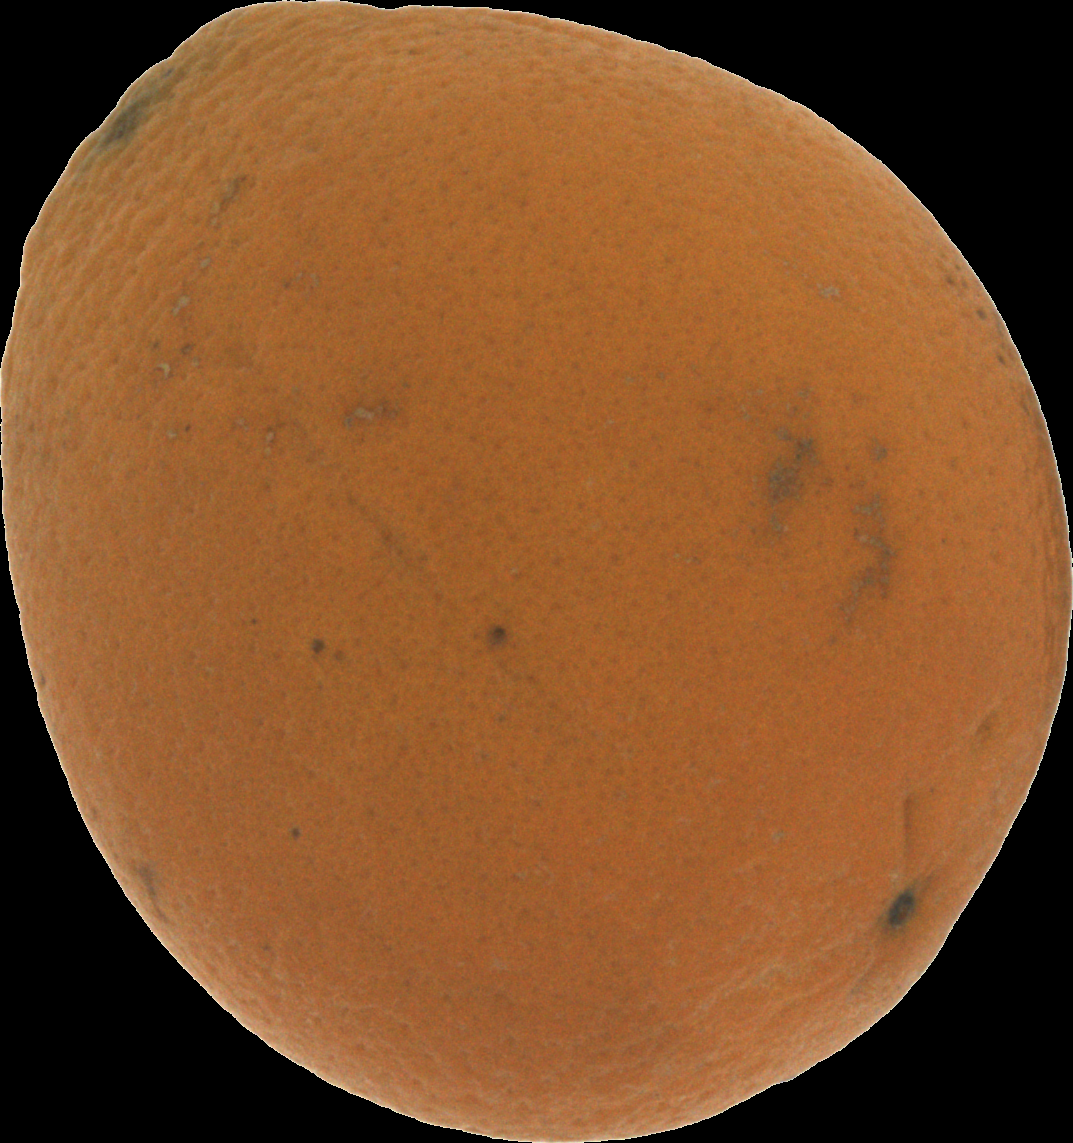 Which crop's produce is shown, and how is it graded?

orange, bad
